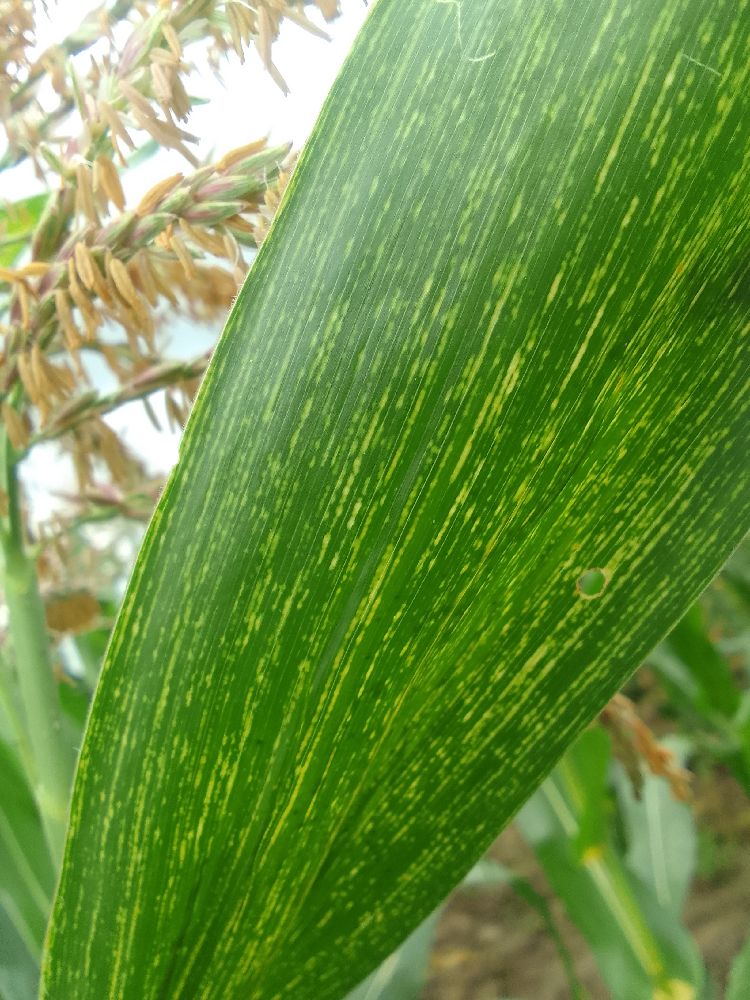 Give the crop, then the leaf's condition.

maize, maize streak virus
